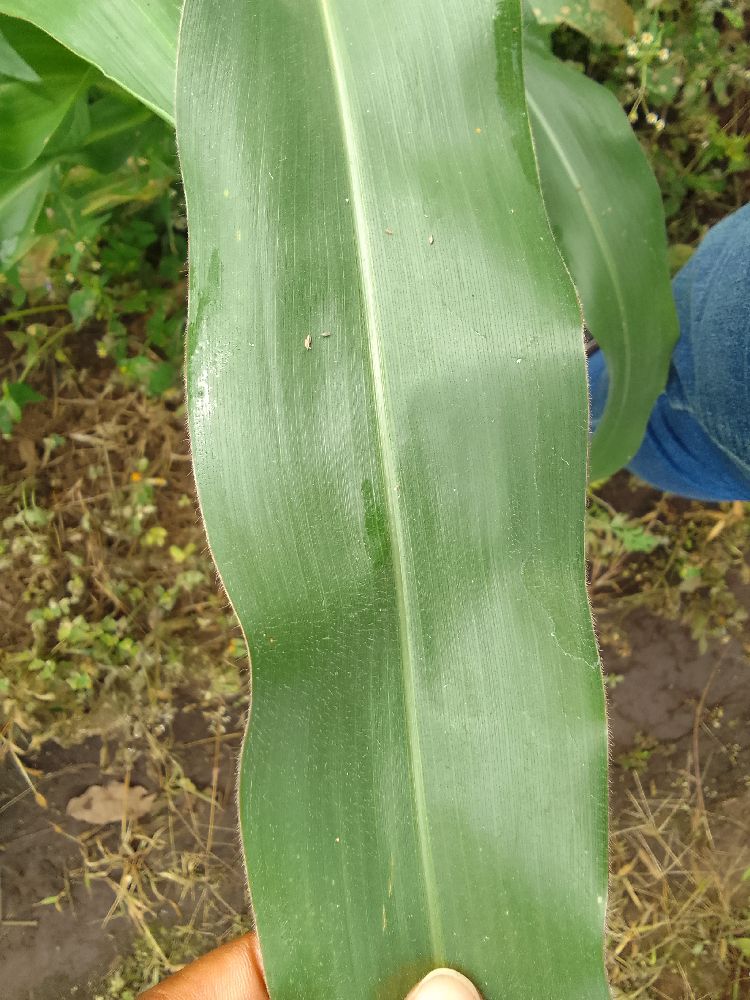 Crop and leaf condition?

maize, healthy
